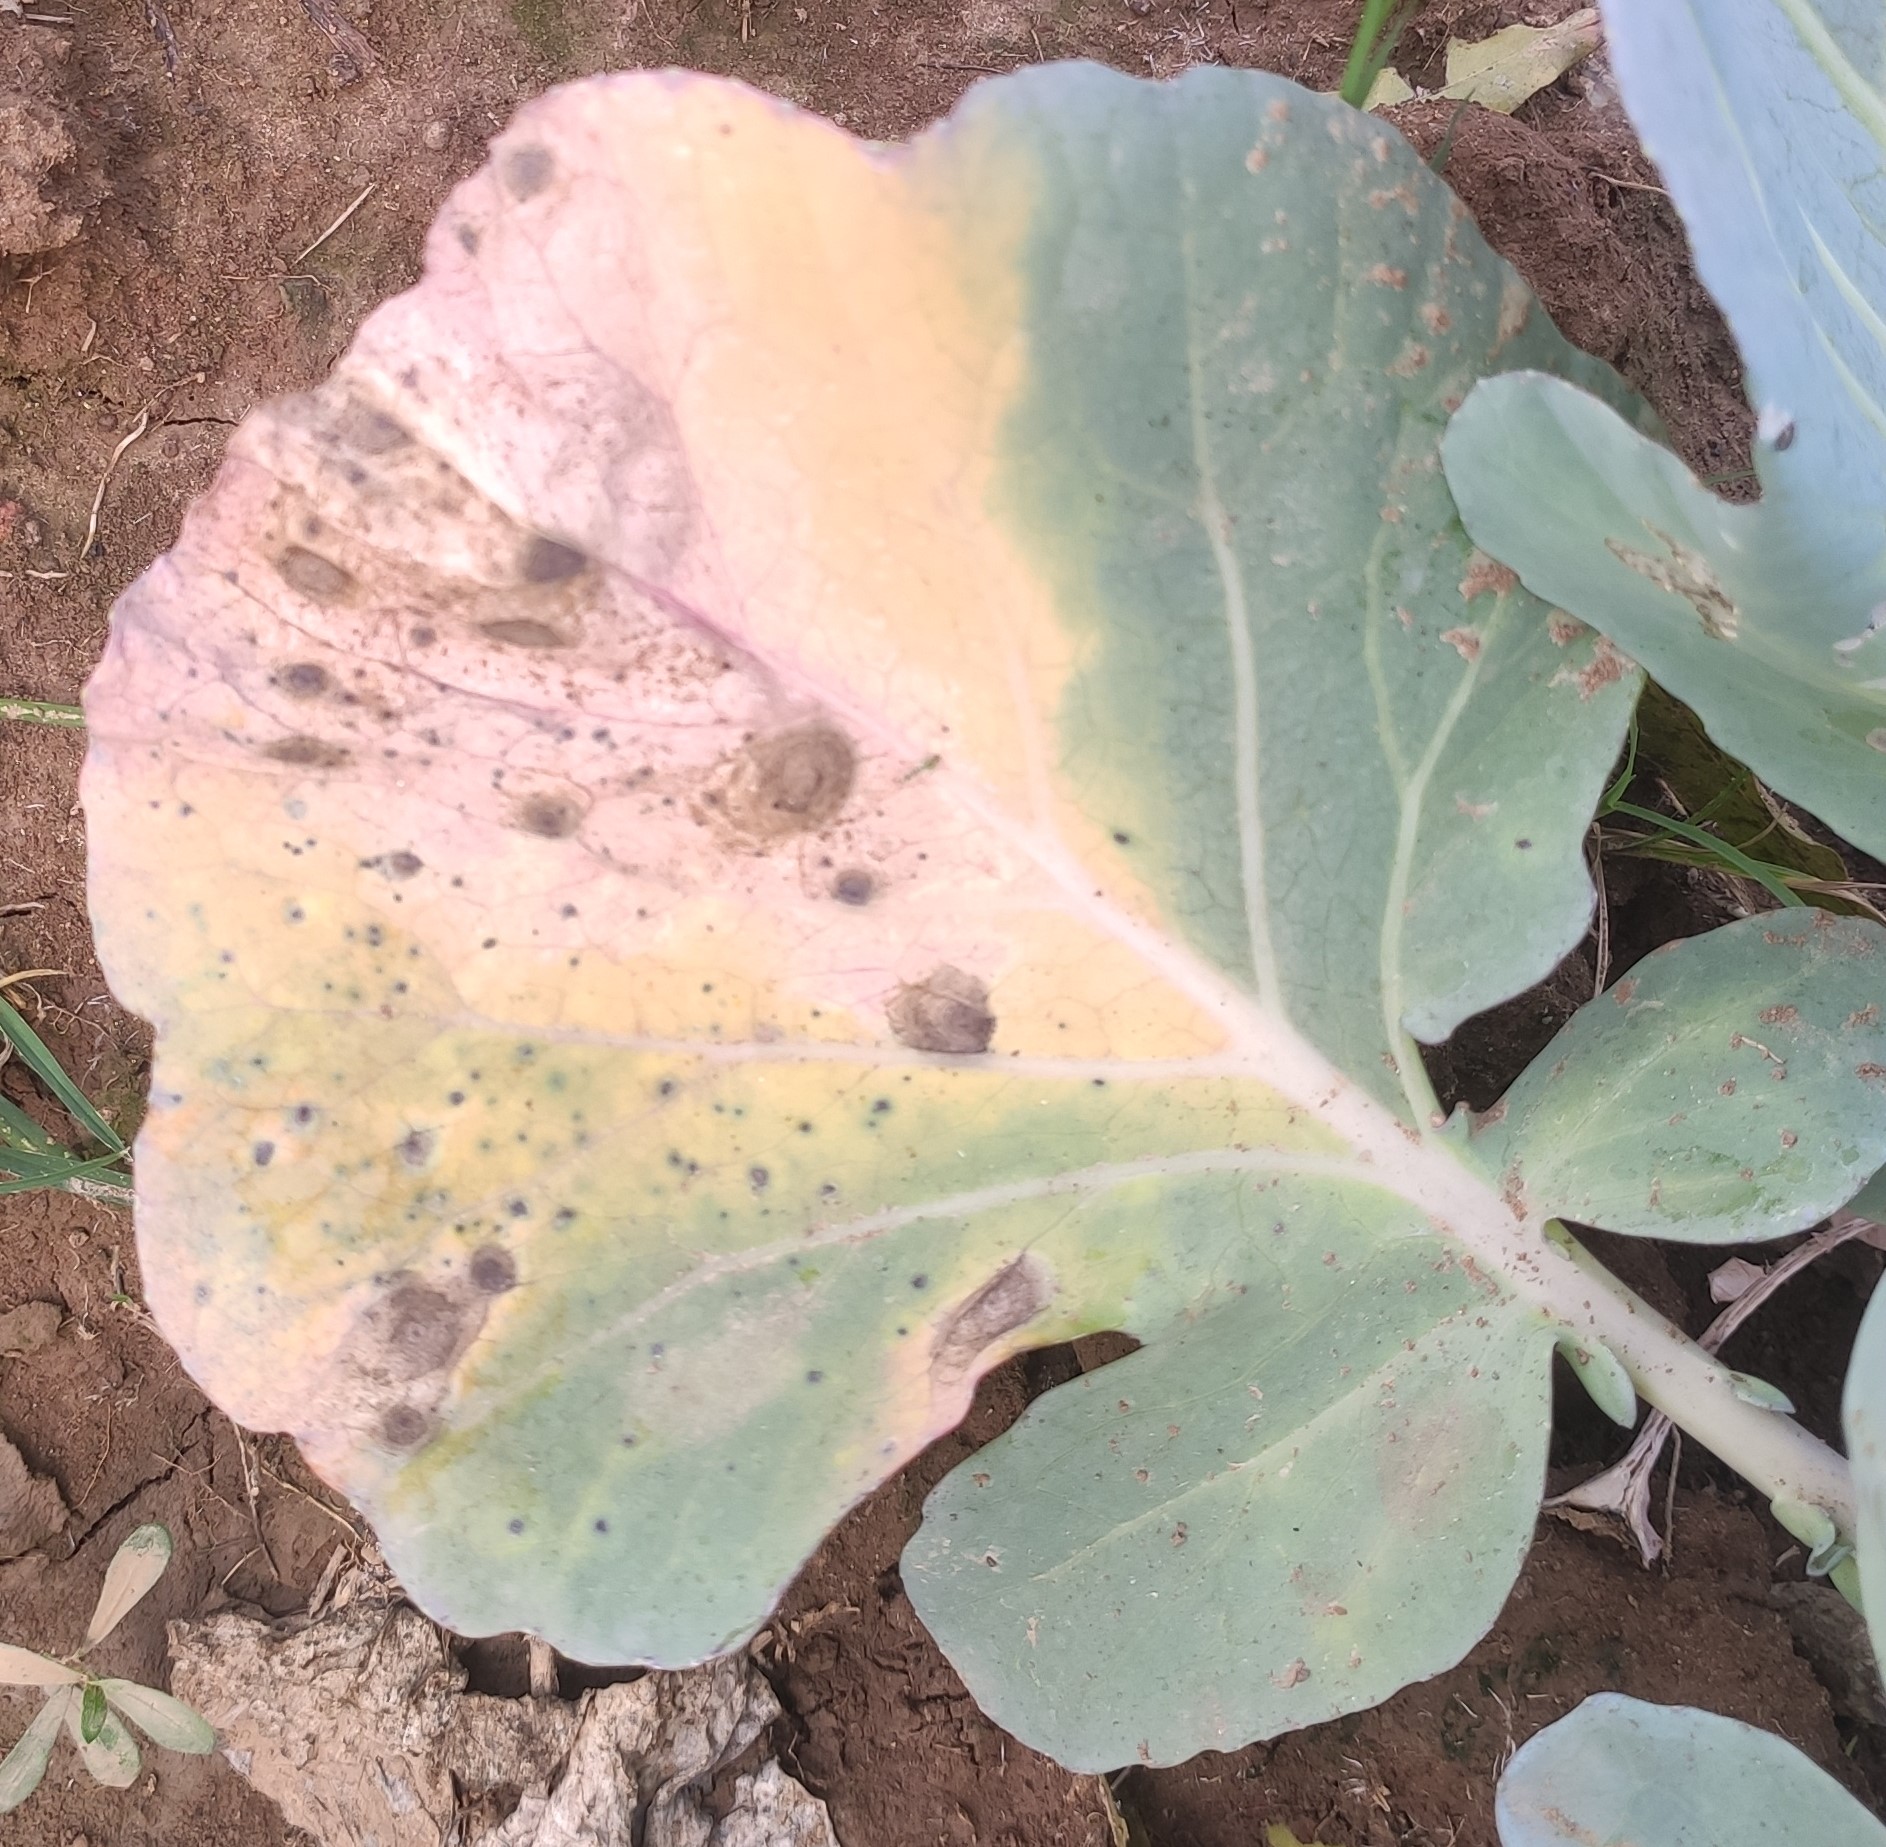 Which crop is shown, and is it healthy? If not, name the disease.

cabbage, alternaria
